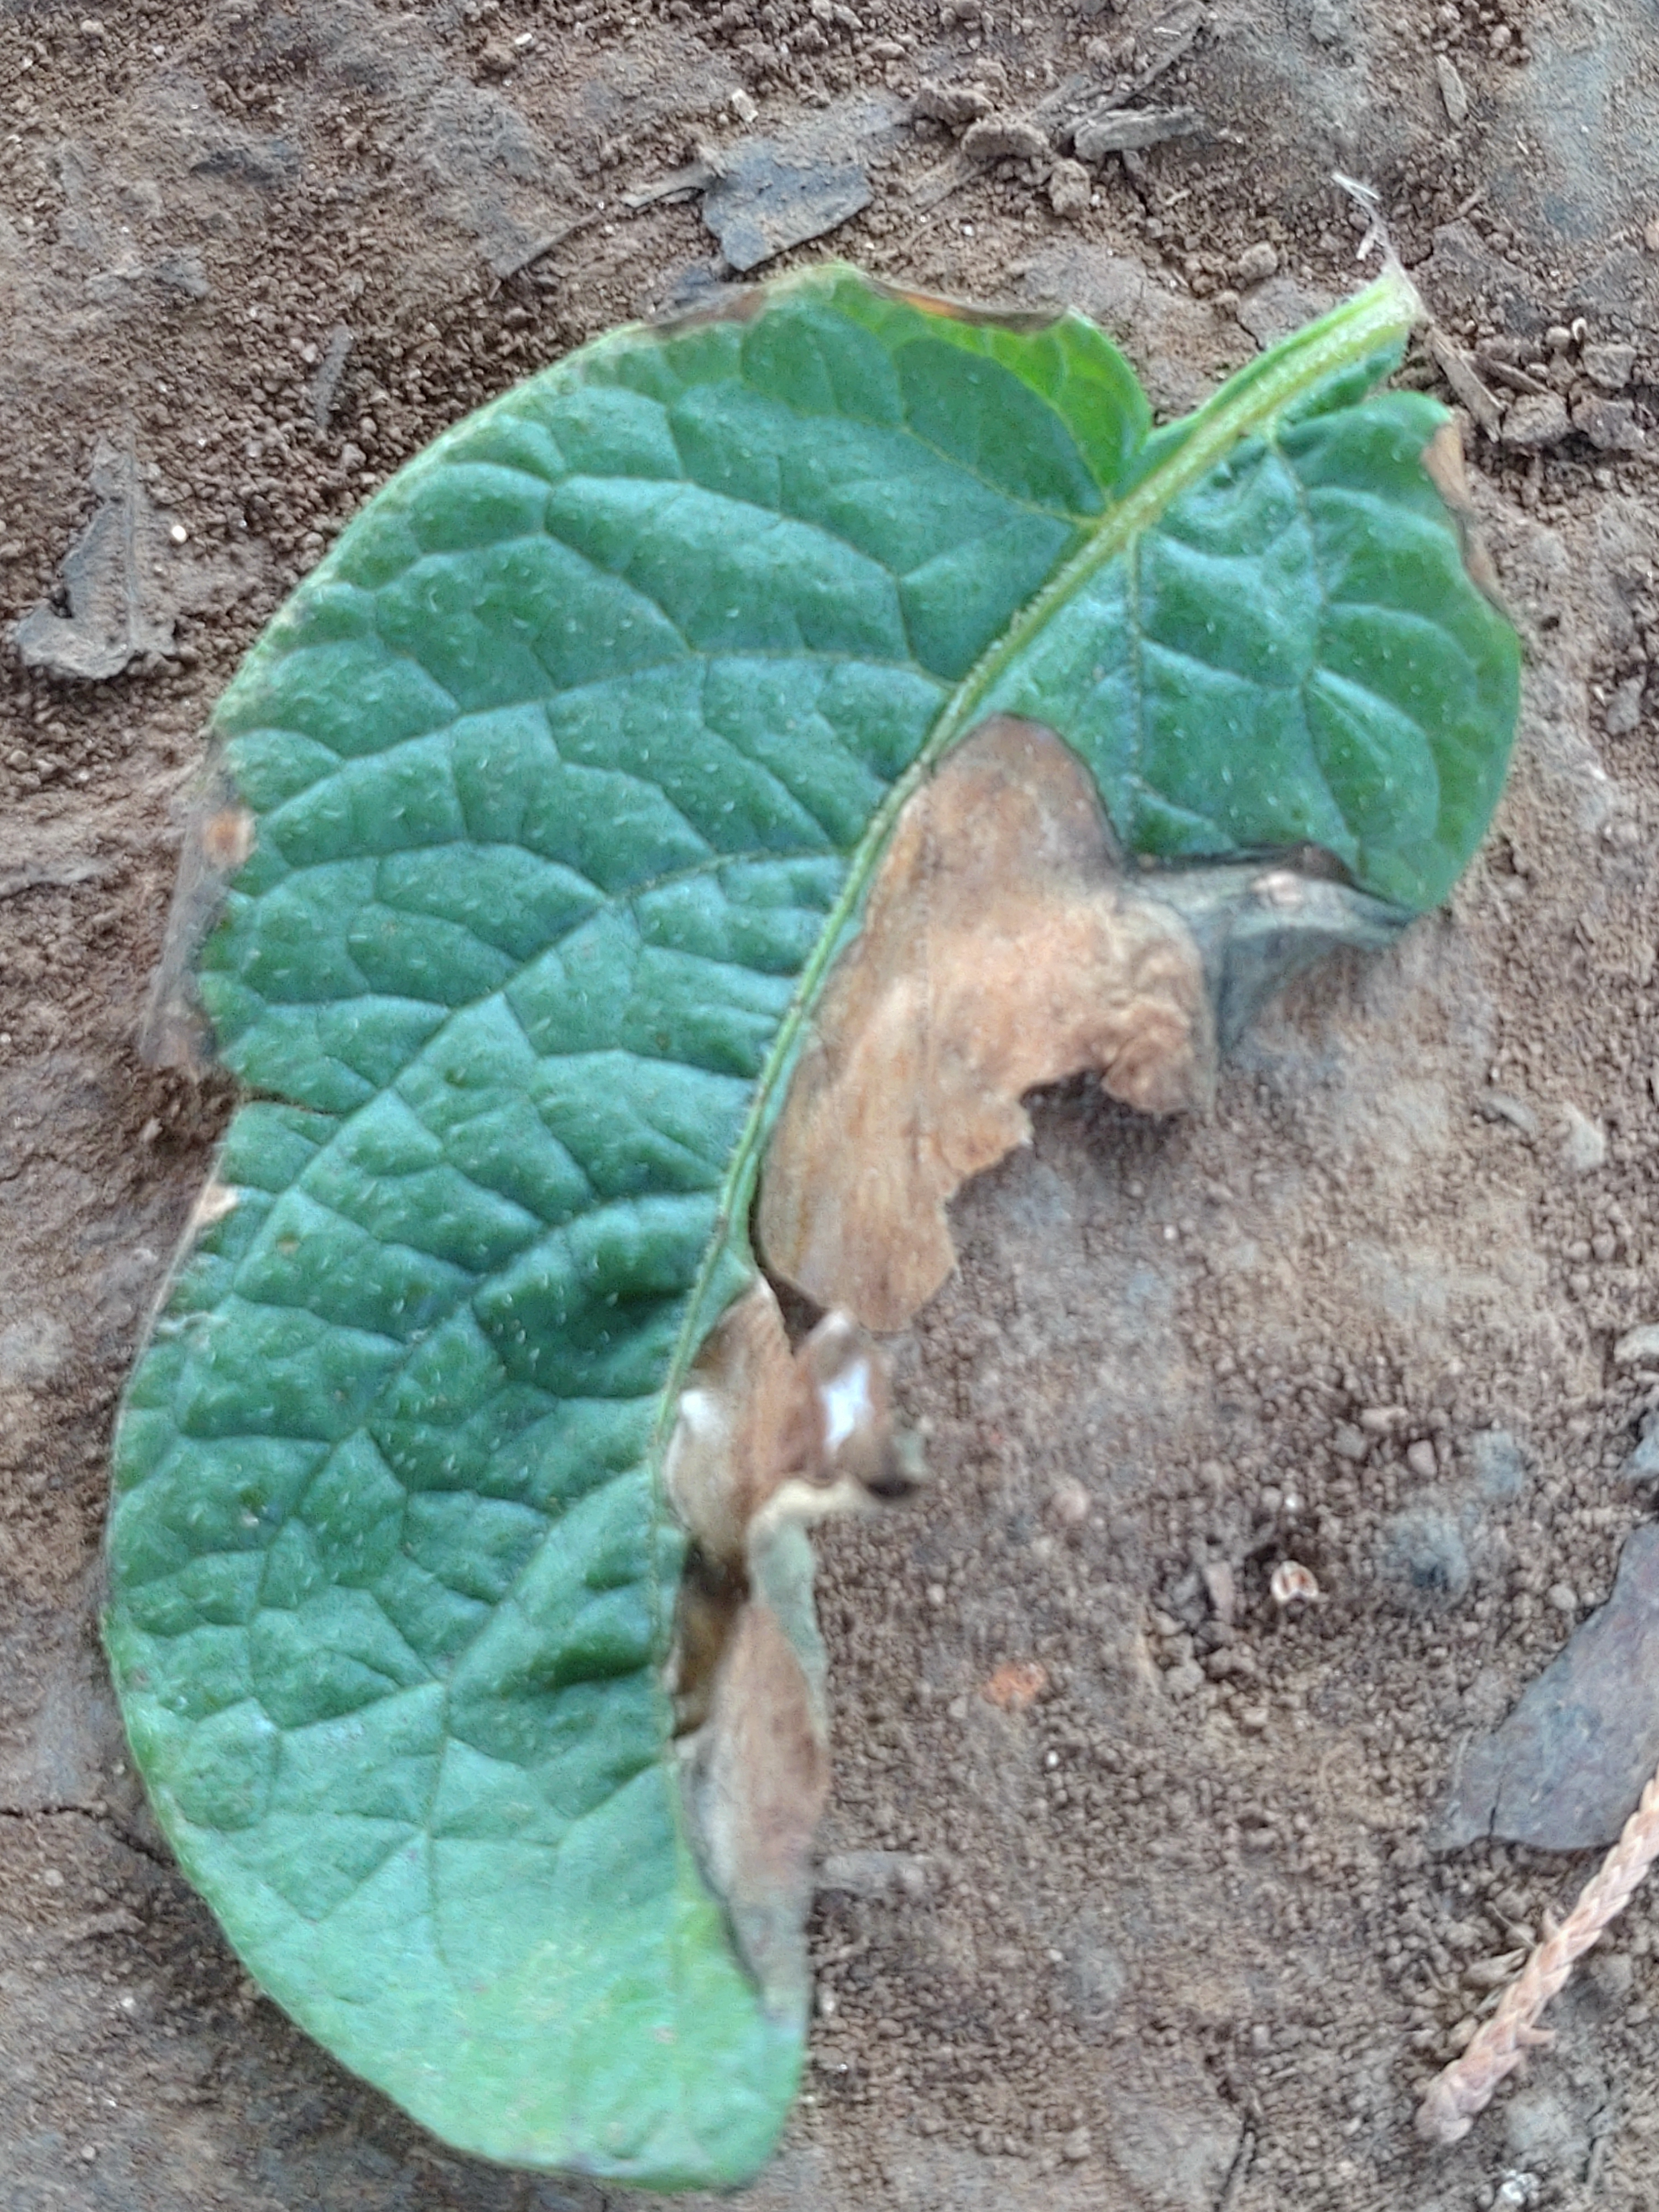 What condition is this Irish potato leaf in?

early blight
